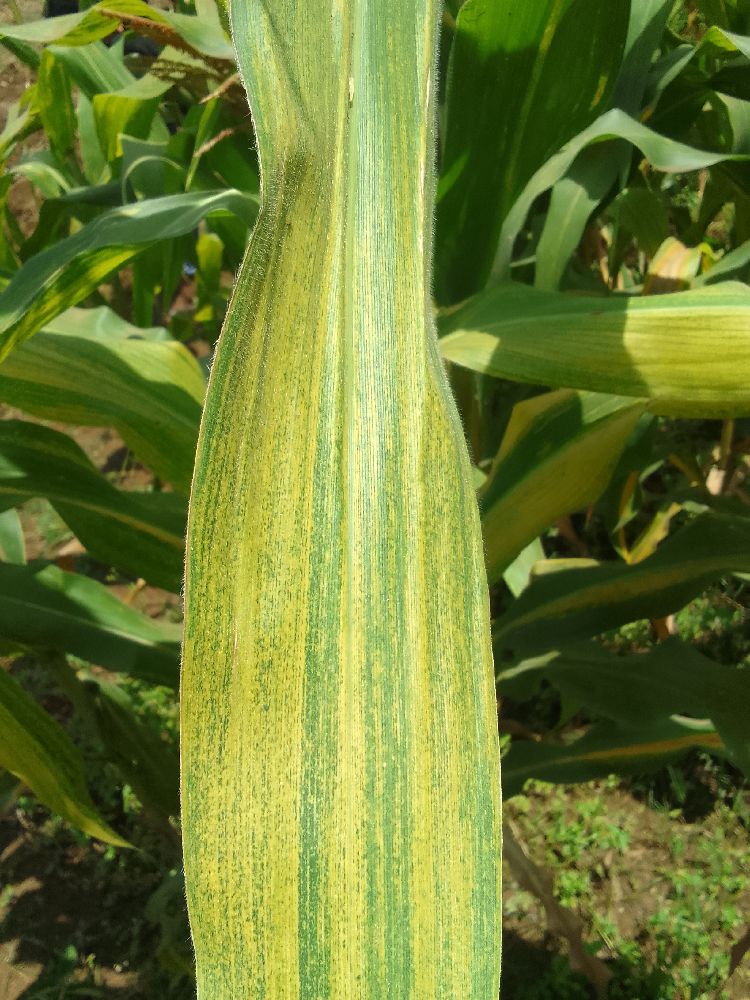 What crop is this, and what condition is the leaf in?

maize, maize lethal necrosis
